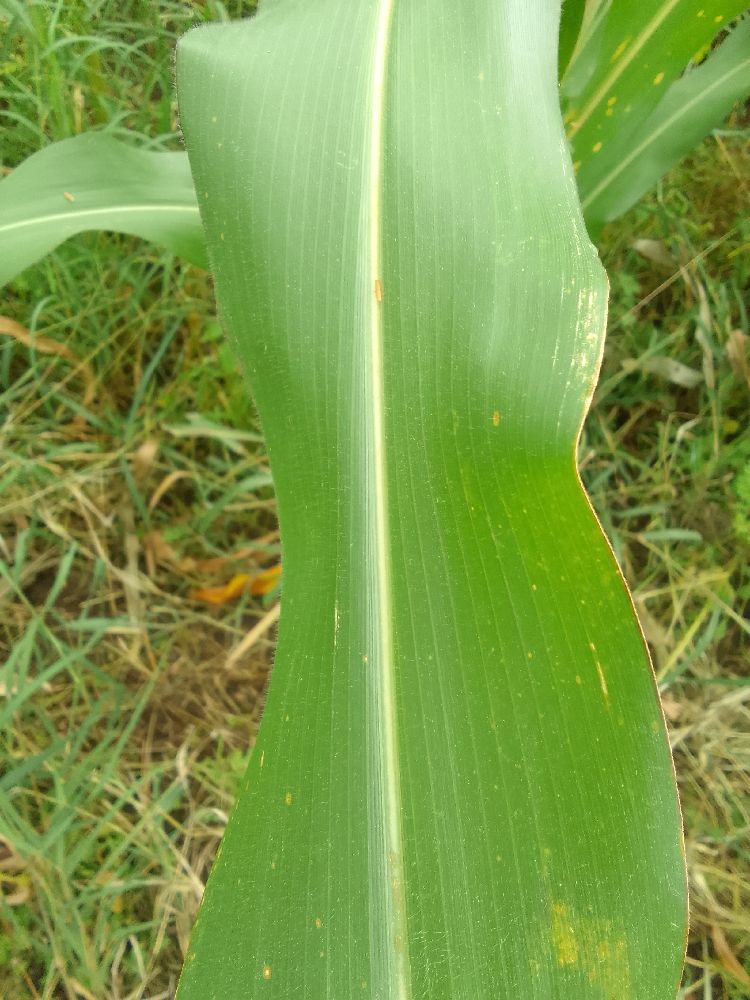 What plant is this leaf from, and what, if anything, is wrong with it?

maize, healthy
